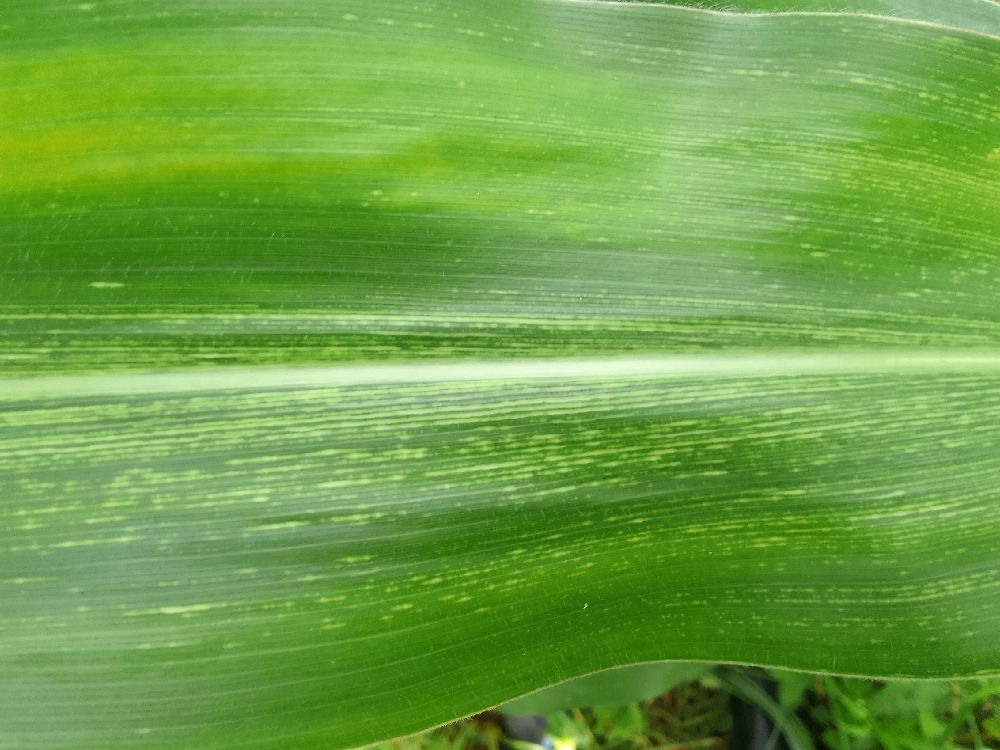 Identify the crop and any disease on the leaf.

maize, maize streak virus
